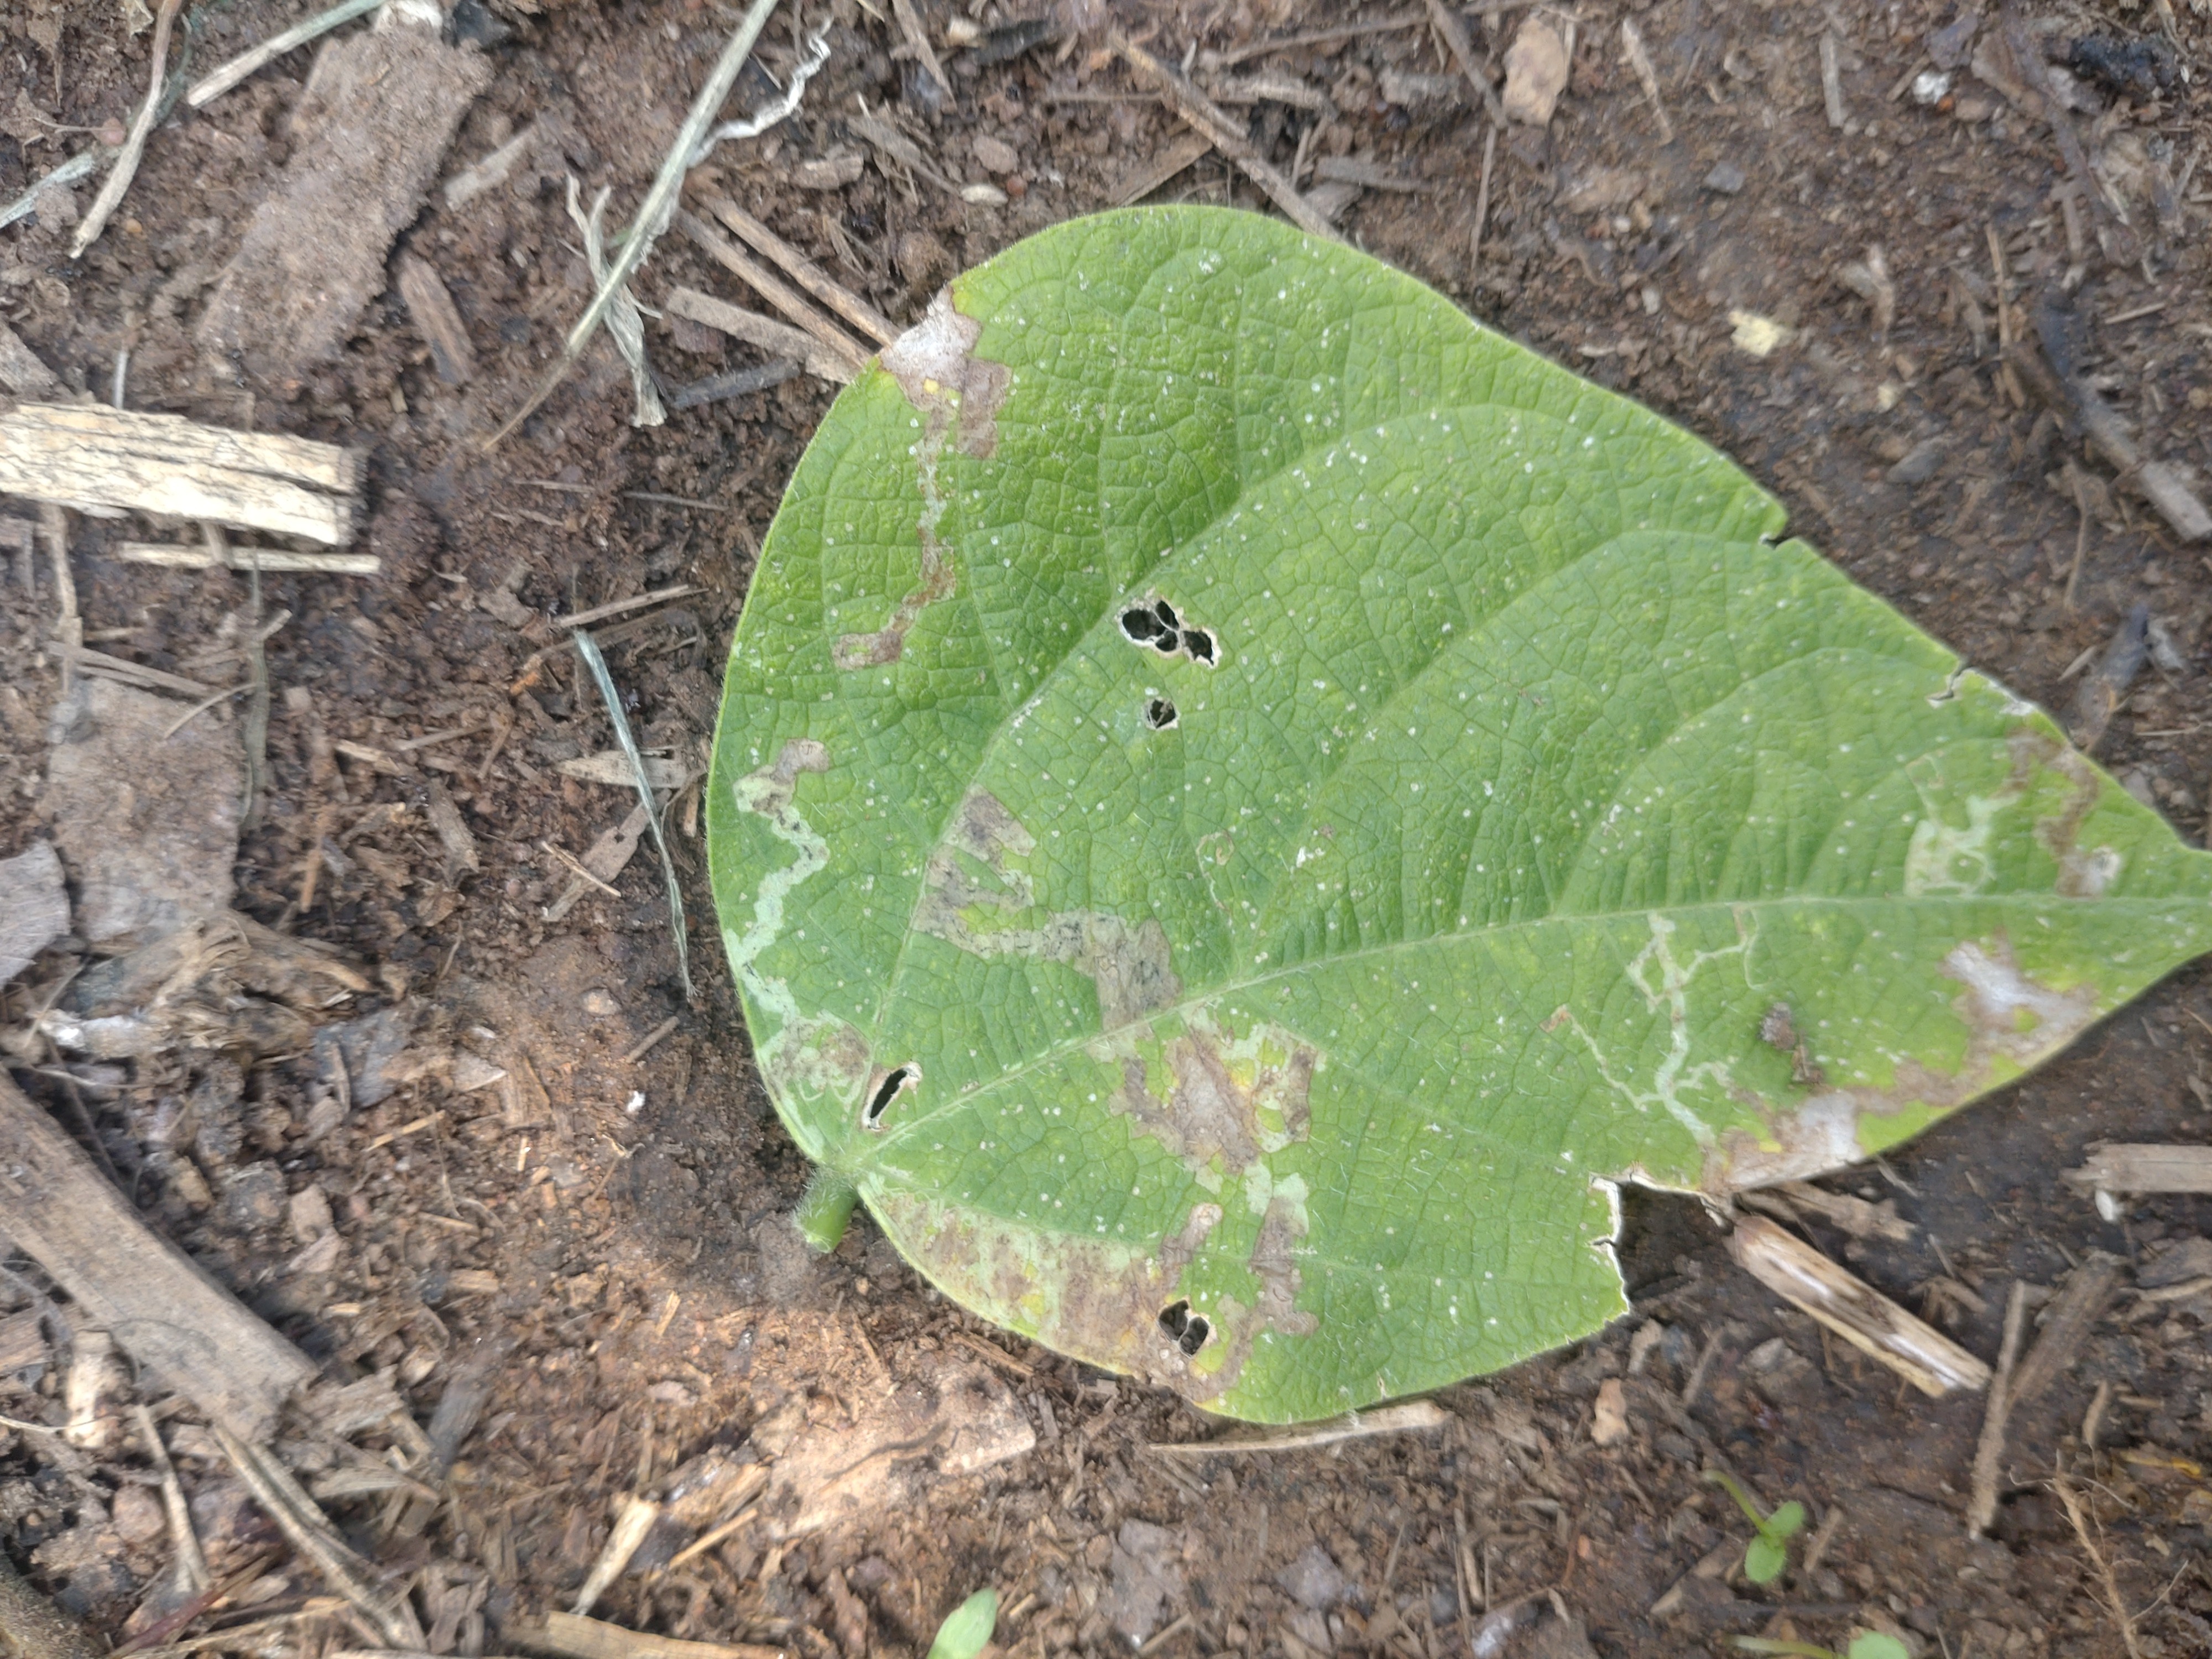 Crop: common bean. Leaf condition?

anthracnose
